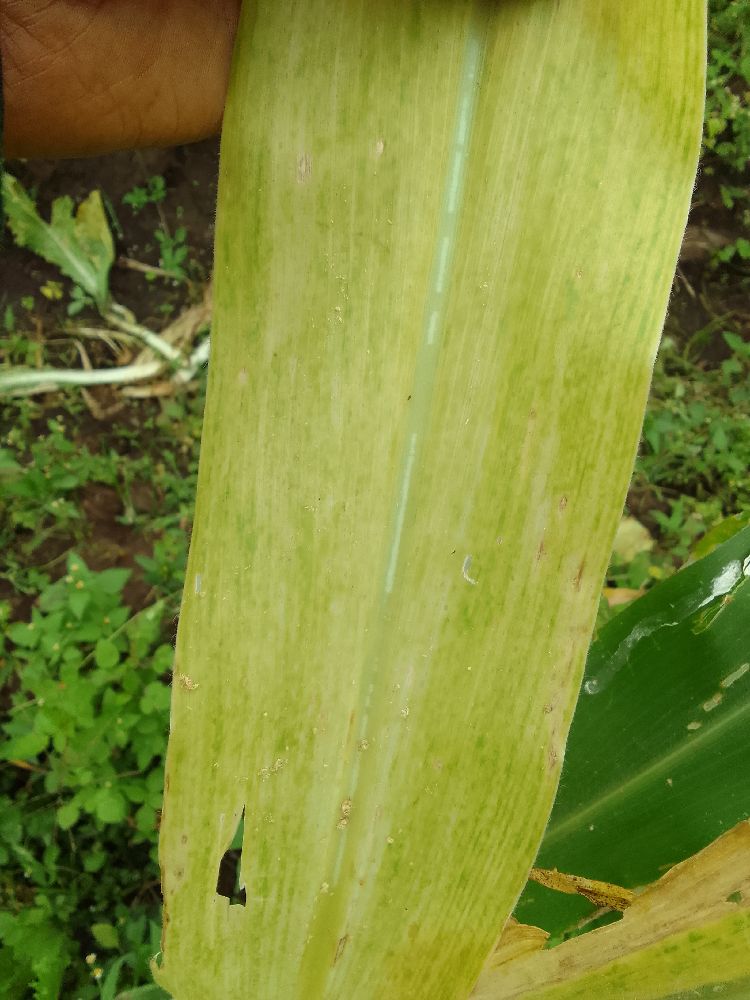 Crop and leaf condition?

maize, maize lethal necrosis
